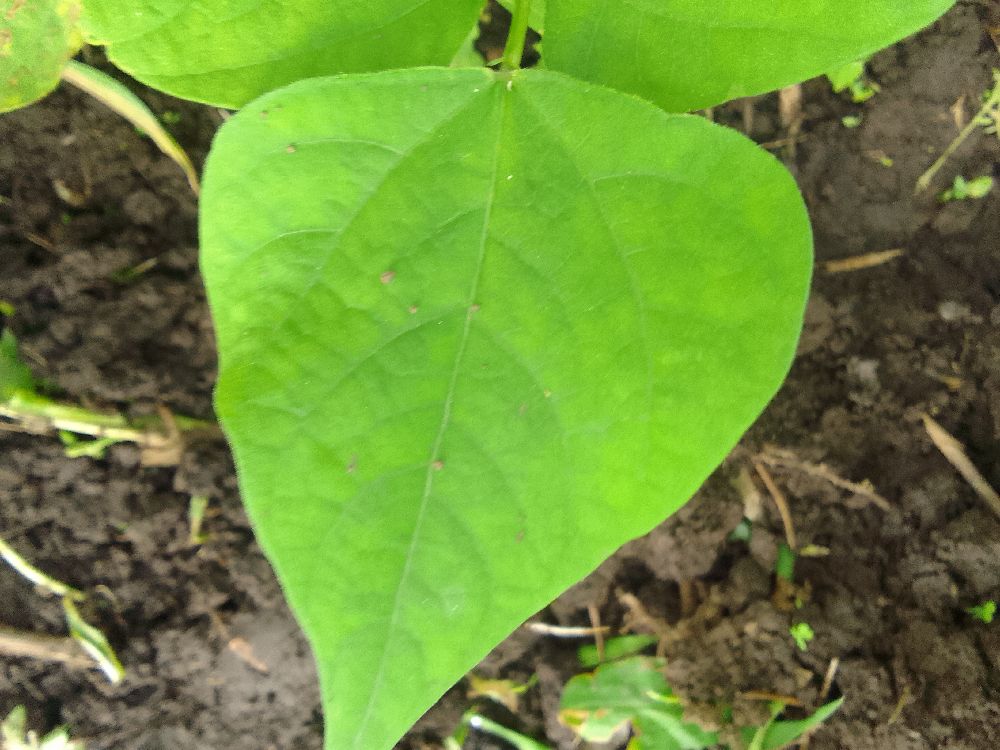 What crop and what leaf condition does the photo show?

common bean, healthy
